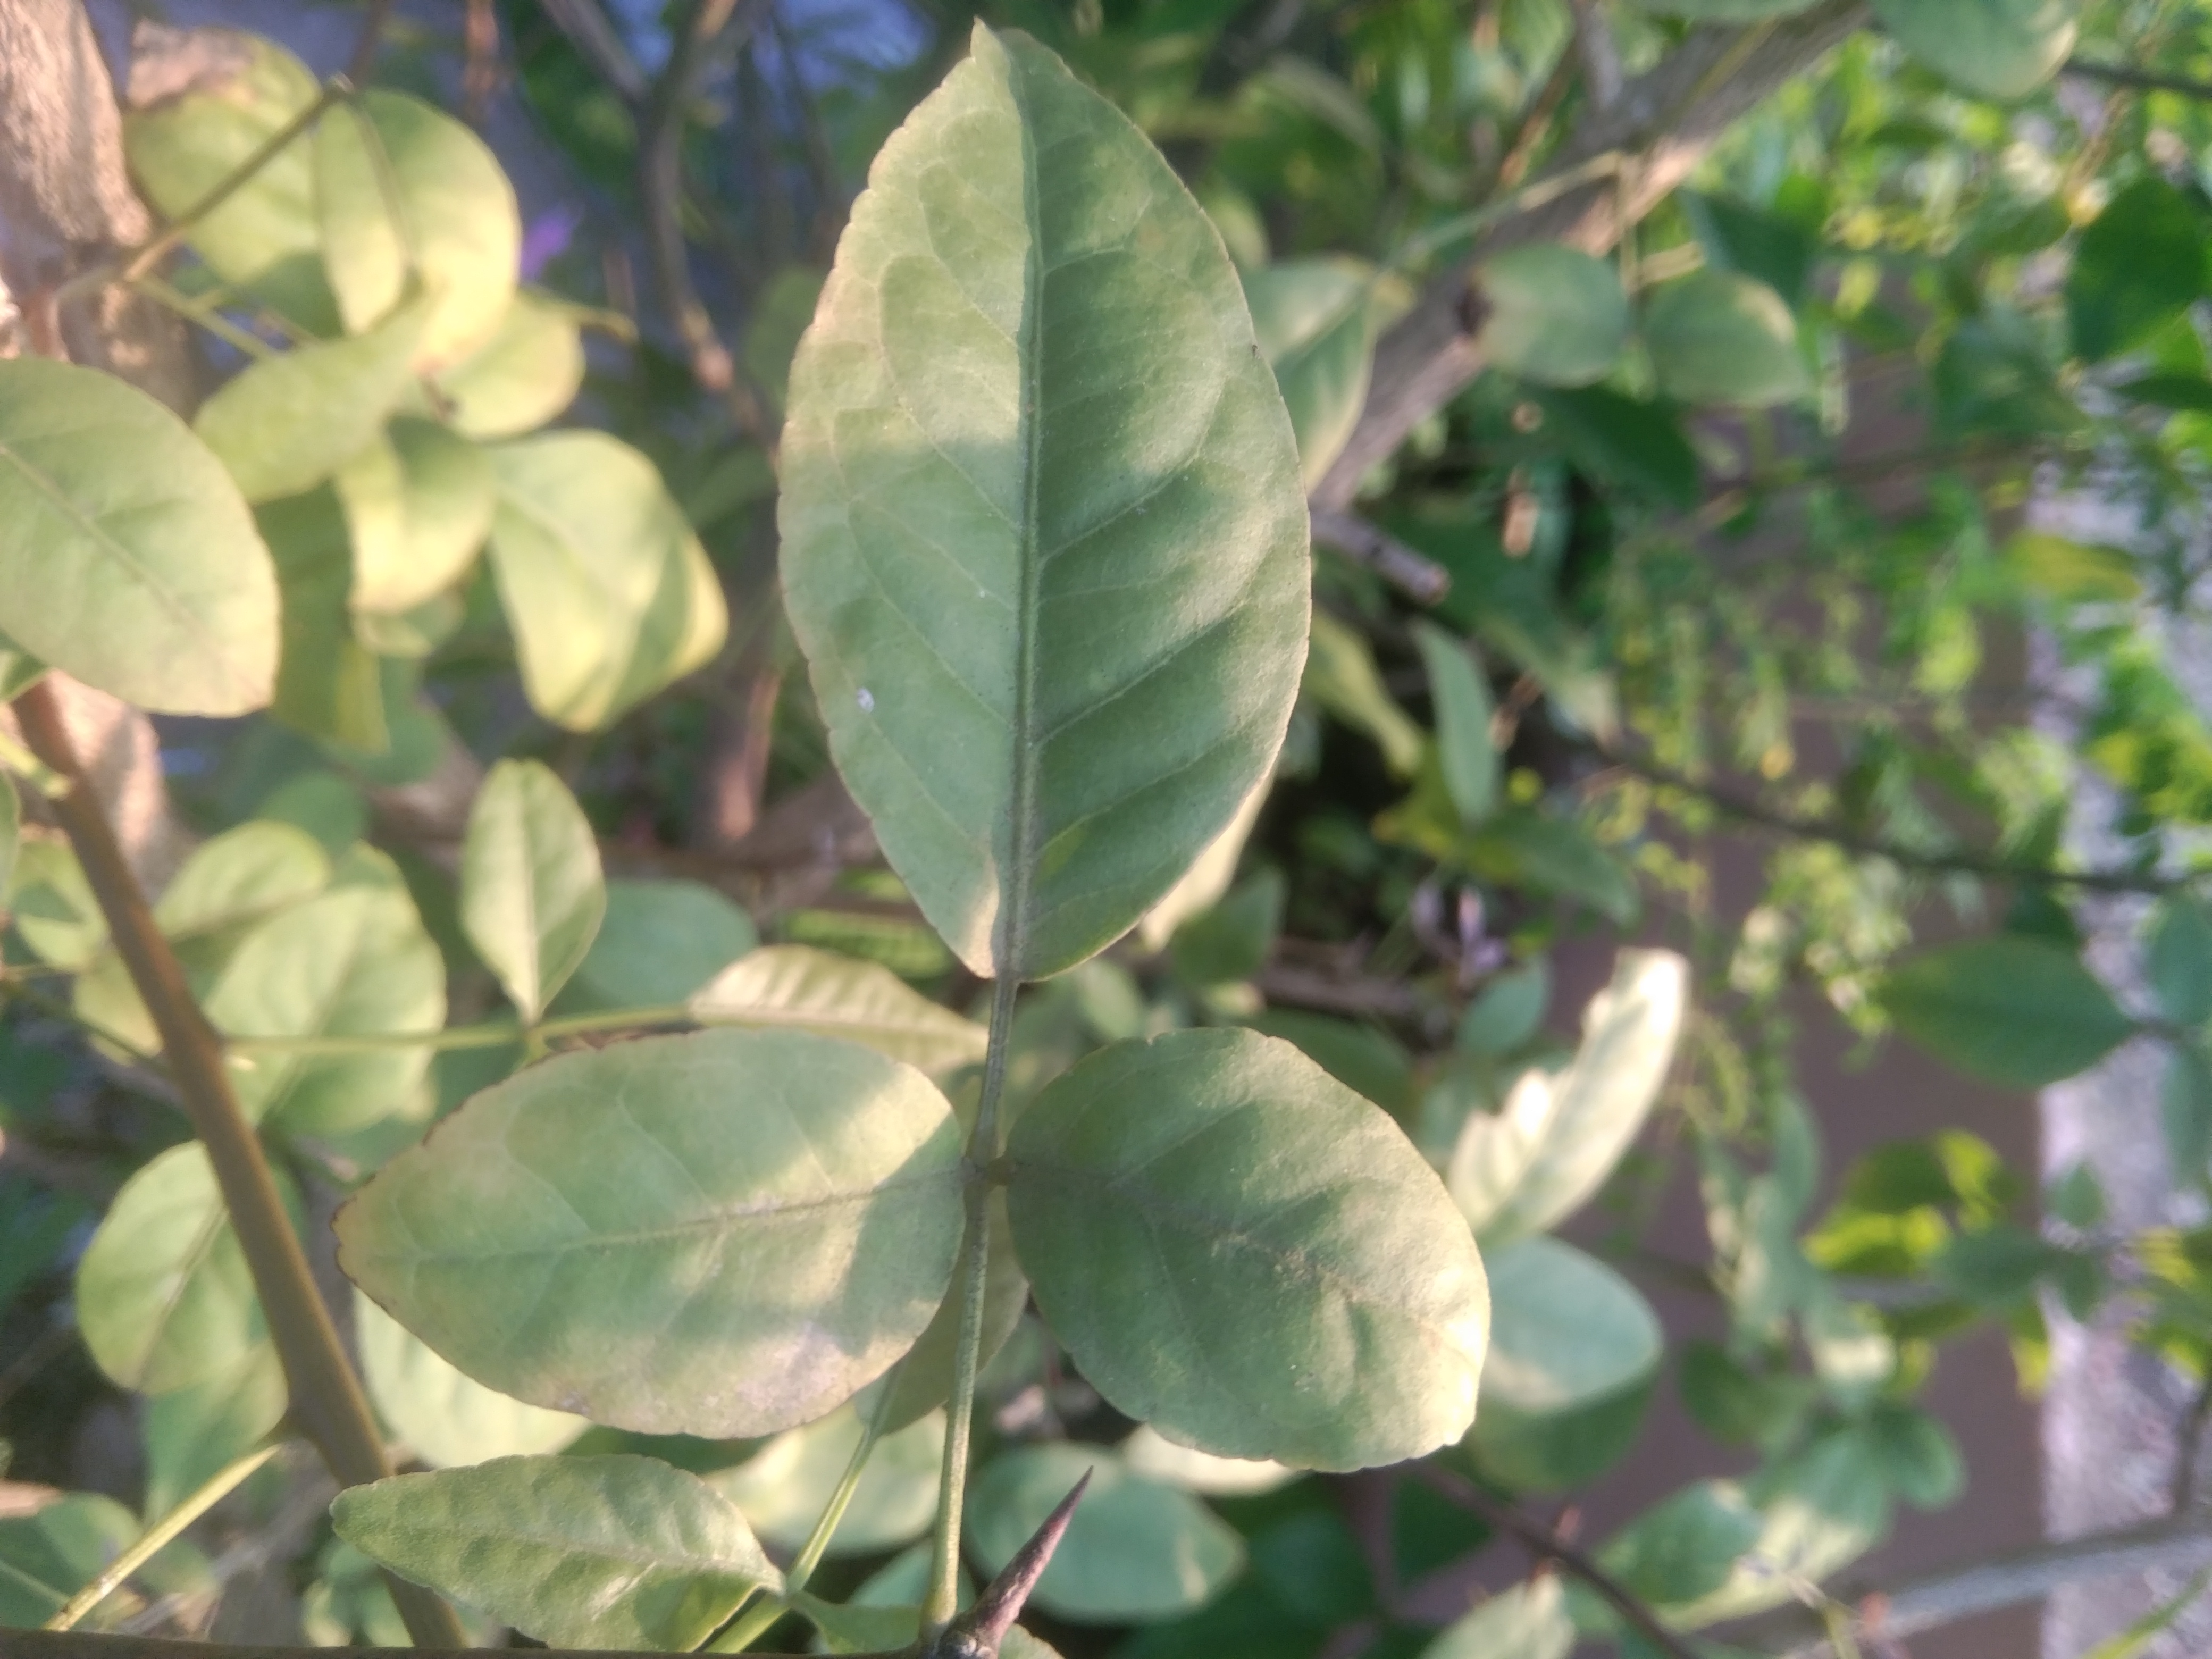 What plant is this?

wood apple
